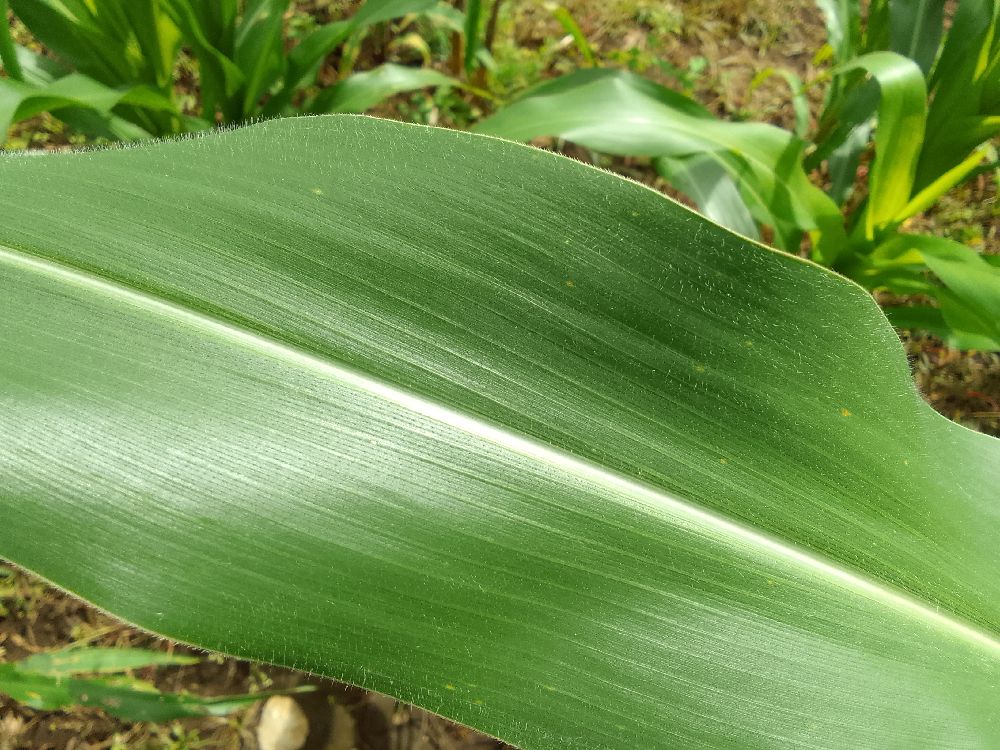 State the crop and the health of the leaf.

maize, healthy
